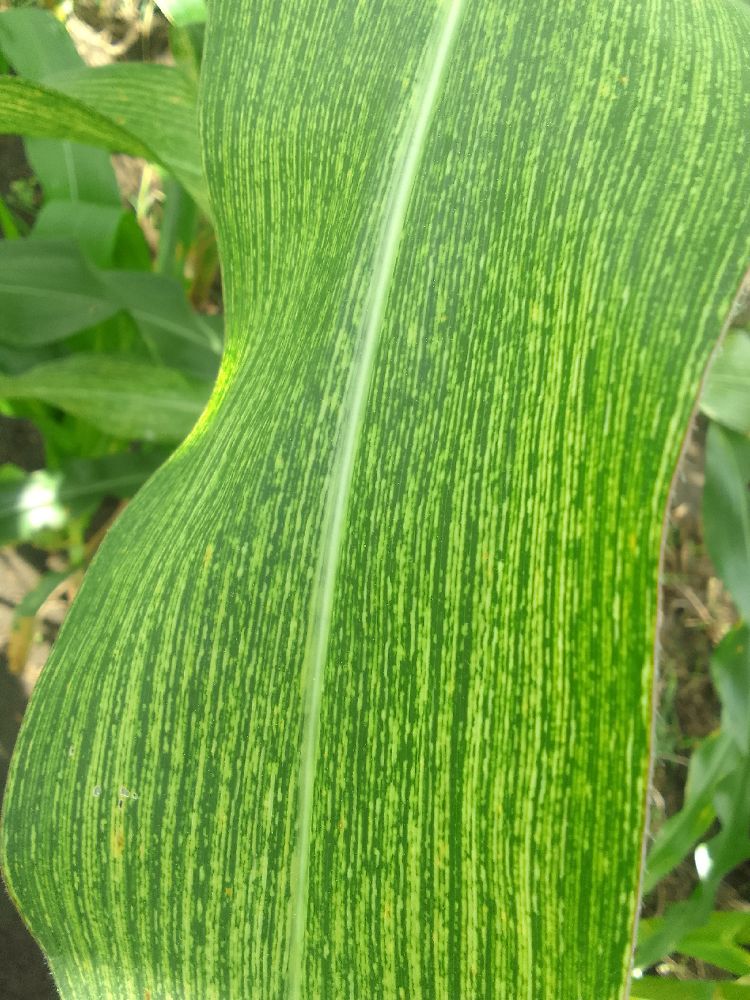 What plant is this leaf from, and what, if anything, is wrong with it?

maize, maize streak virus
